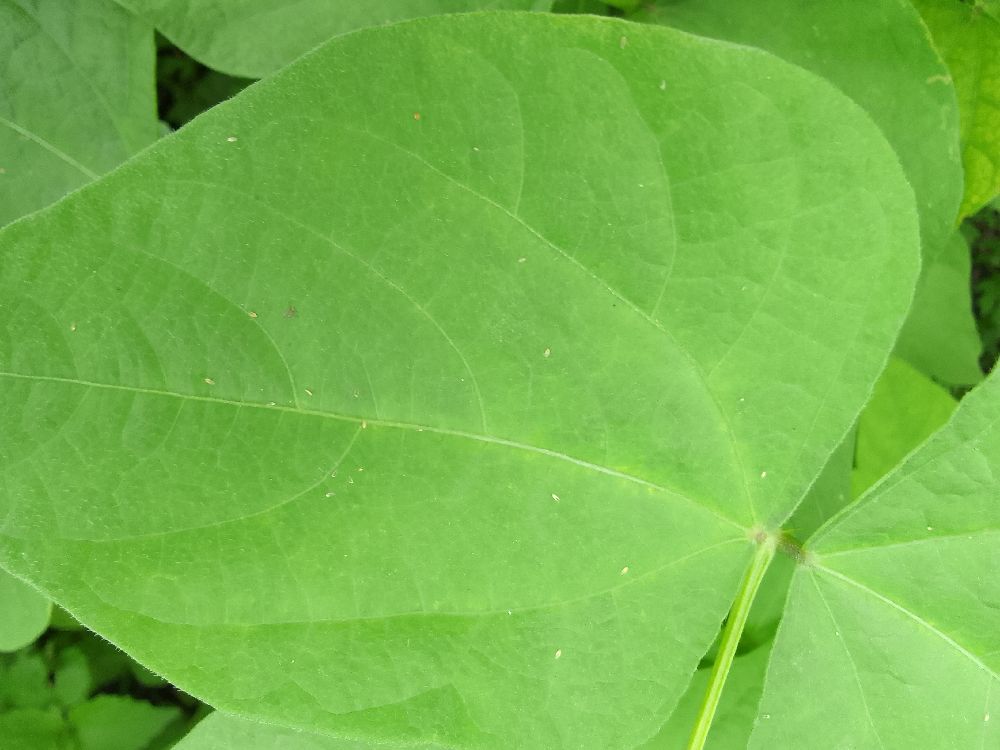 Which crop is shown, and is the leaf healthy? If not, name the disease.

common bean, healthy
